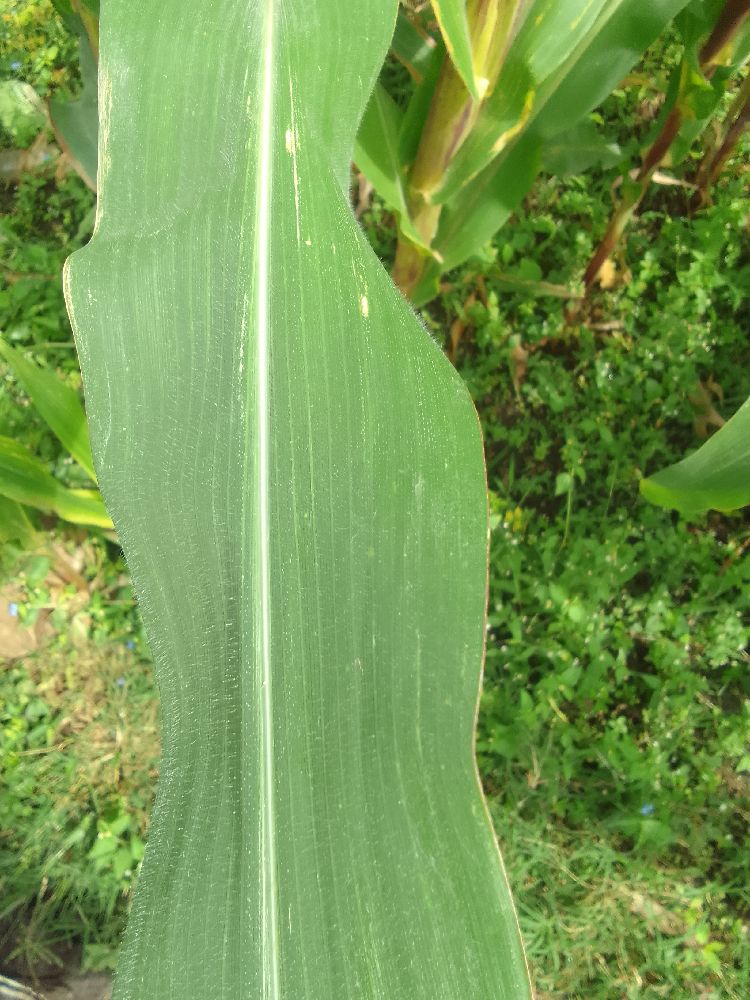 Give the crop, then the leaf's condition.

maize, healthy
